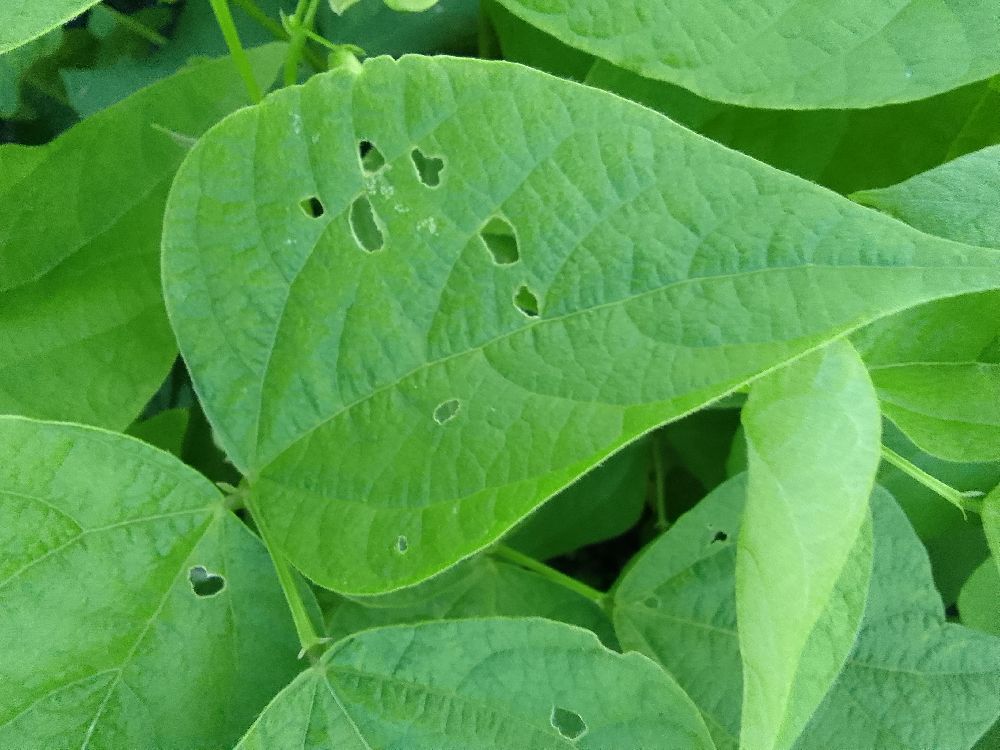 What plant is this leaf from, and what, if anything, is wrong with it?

common bean, healthy
